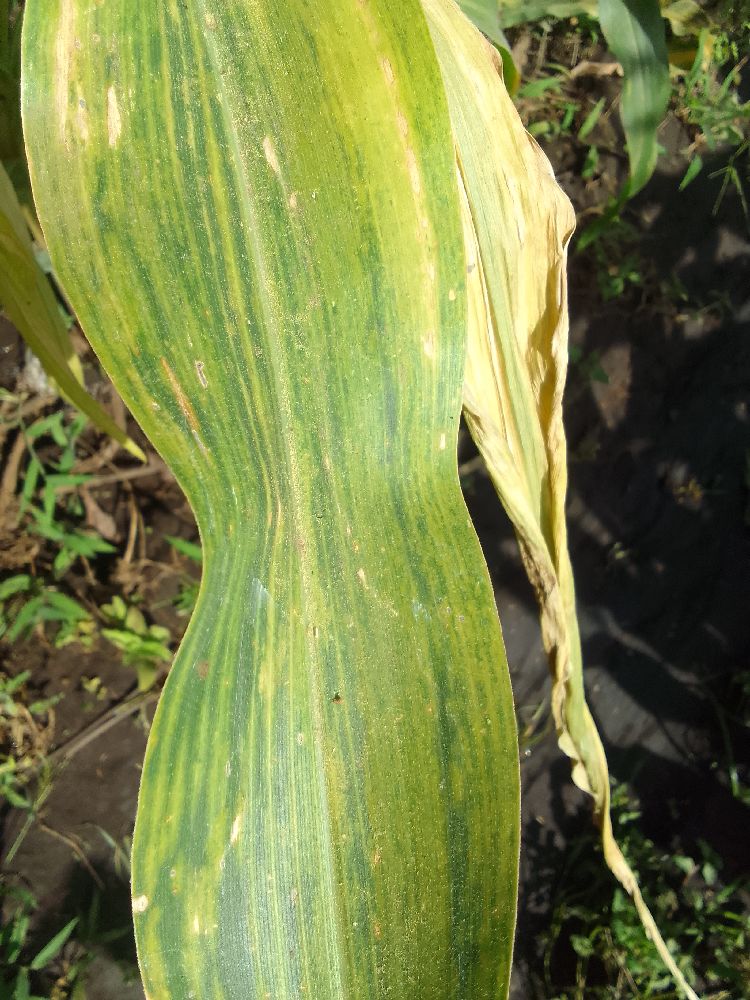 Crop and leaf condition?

maize, maize lethal necrosis
